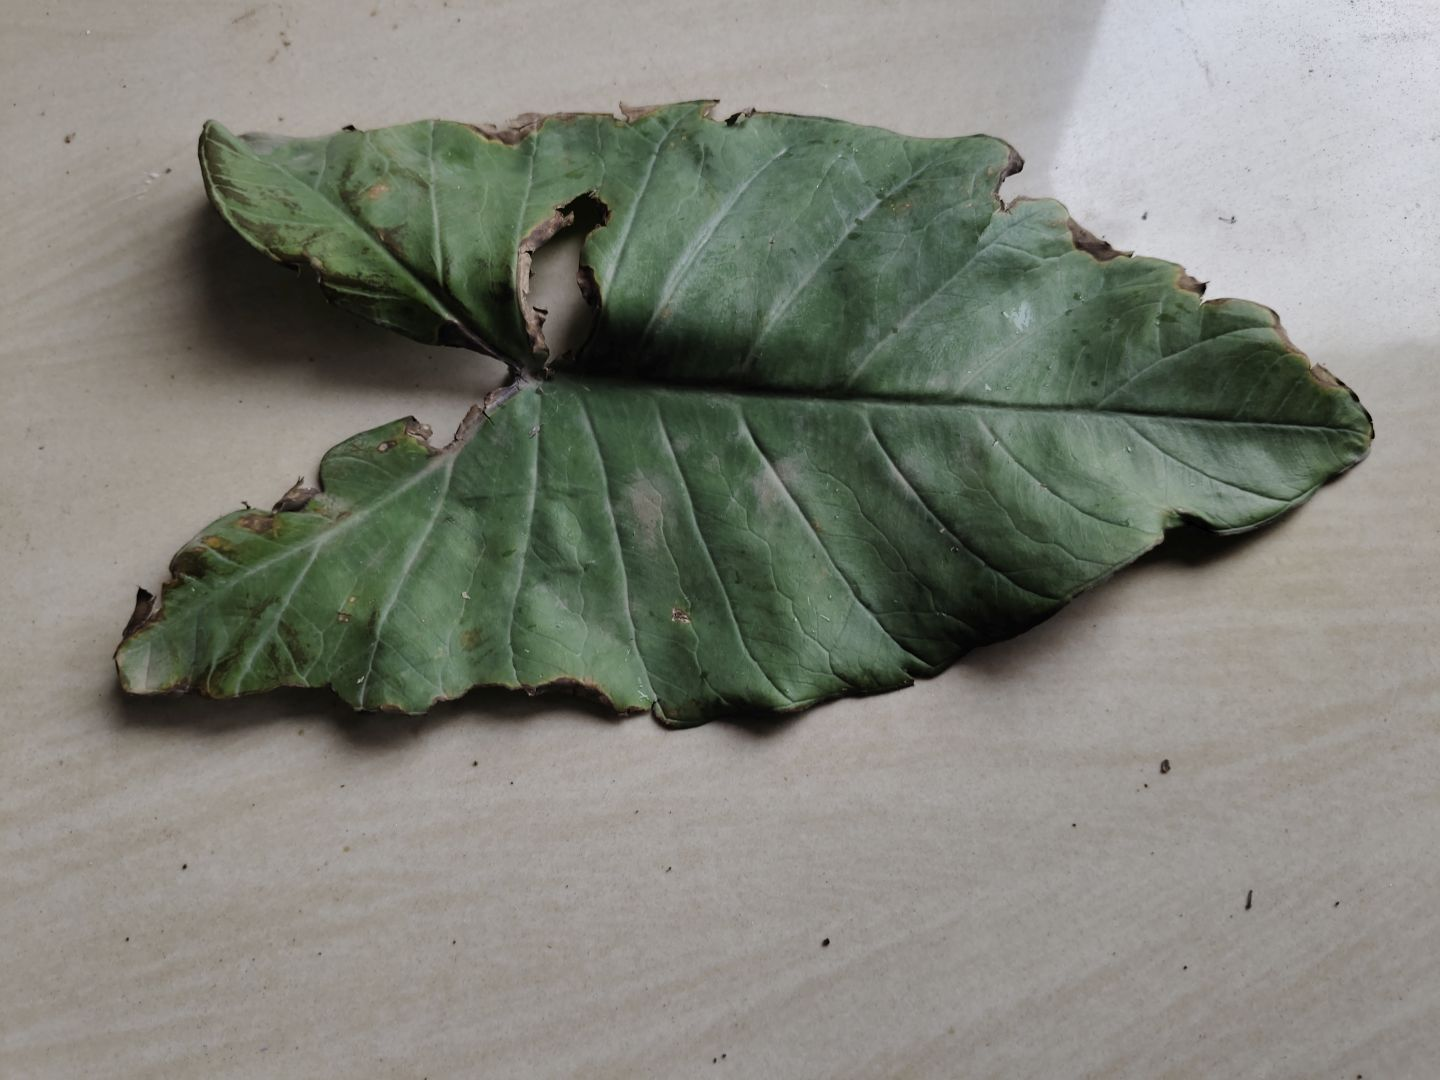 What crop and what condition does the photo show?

taro, leaf blight
